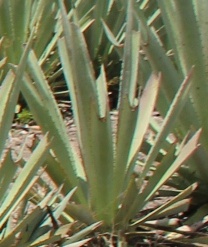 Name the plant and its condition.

agave, small
